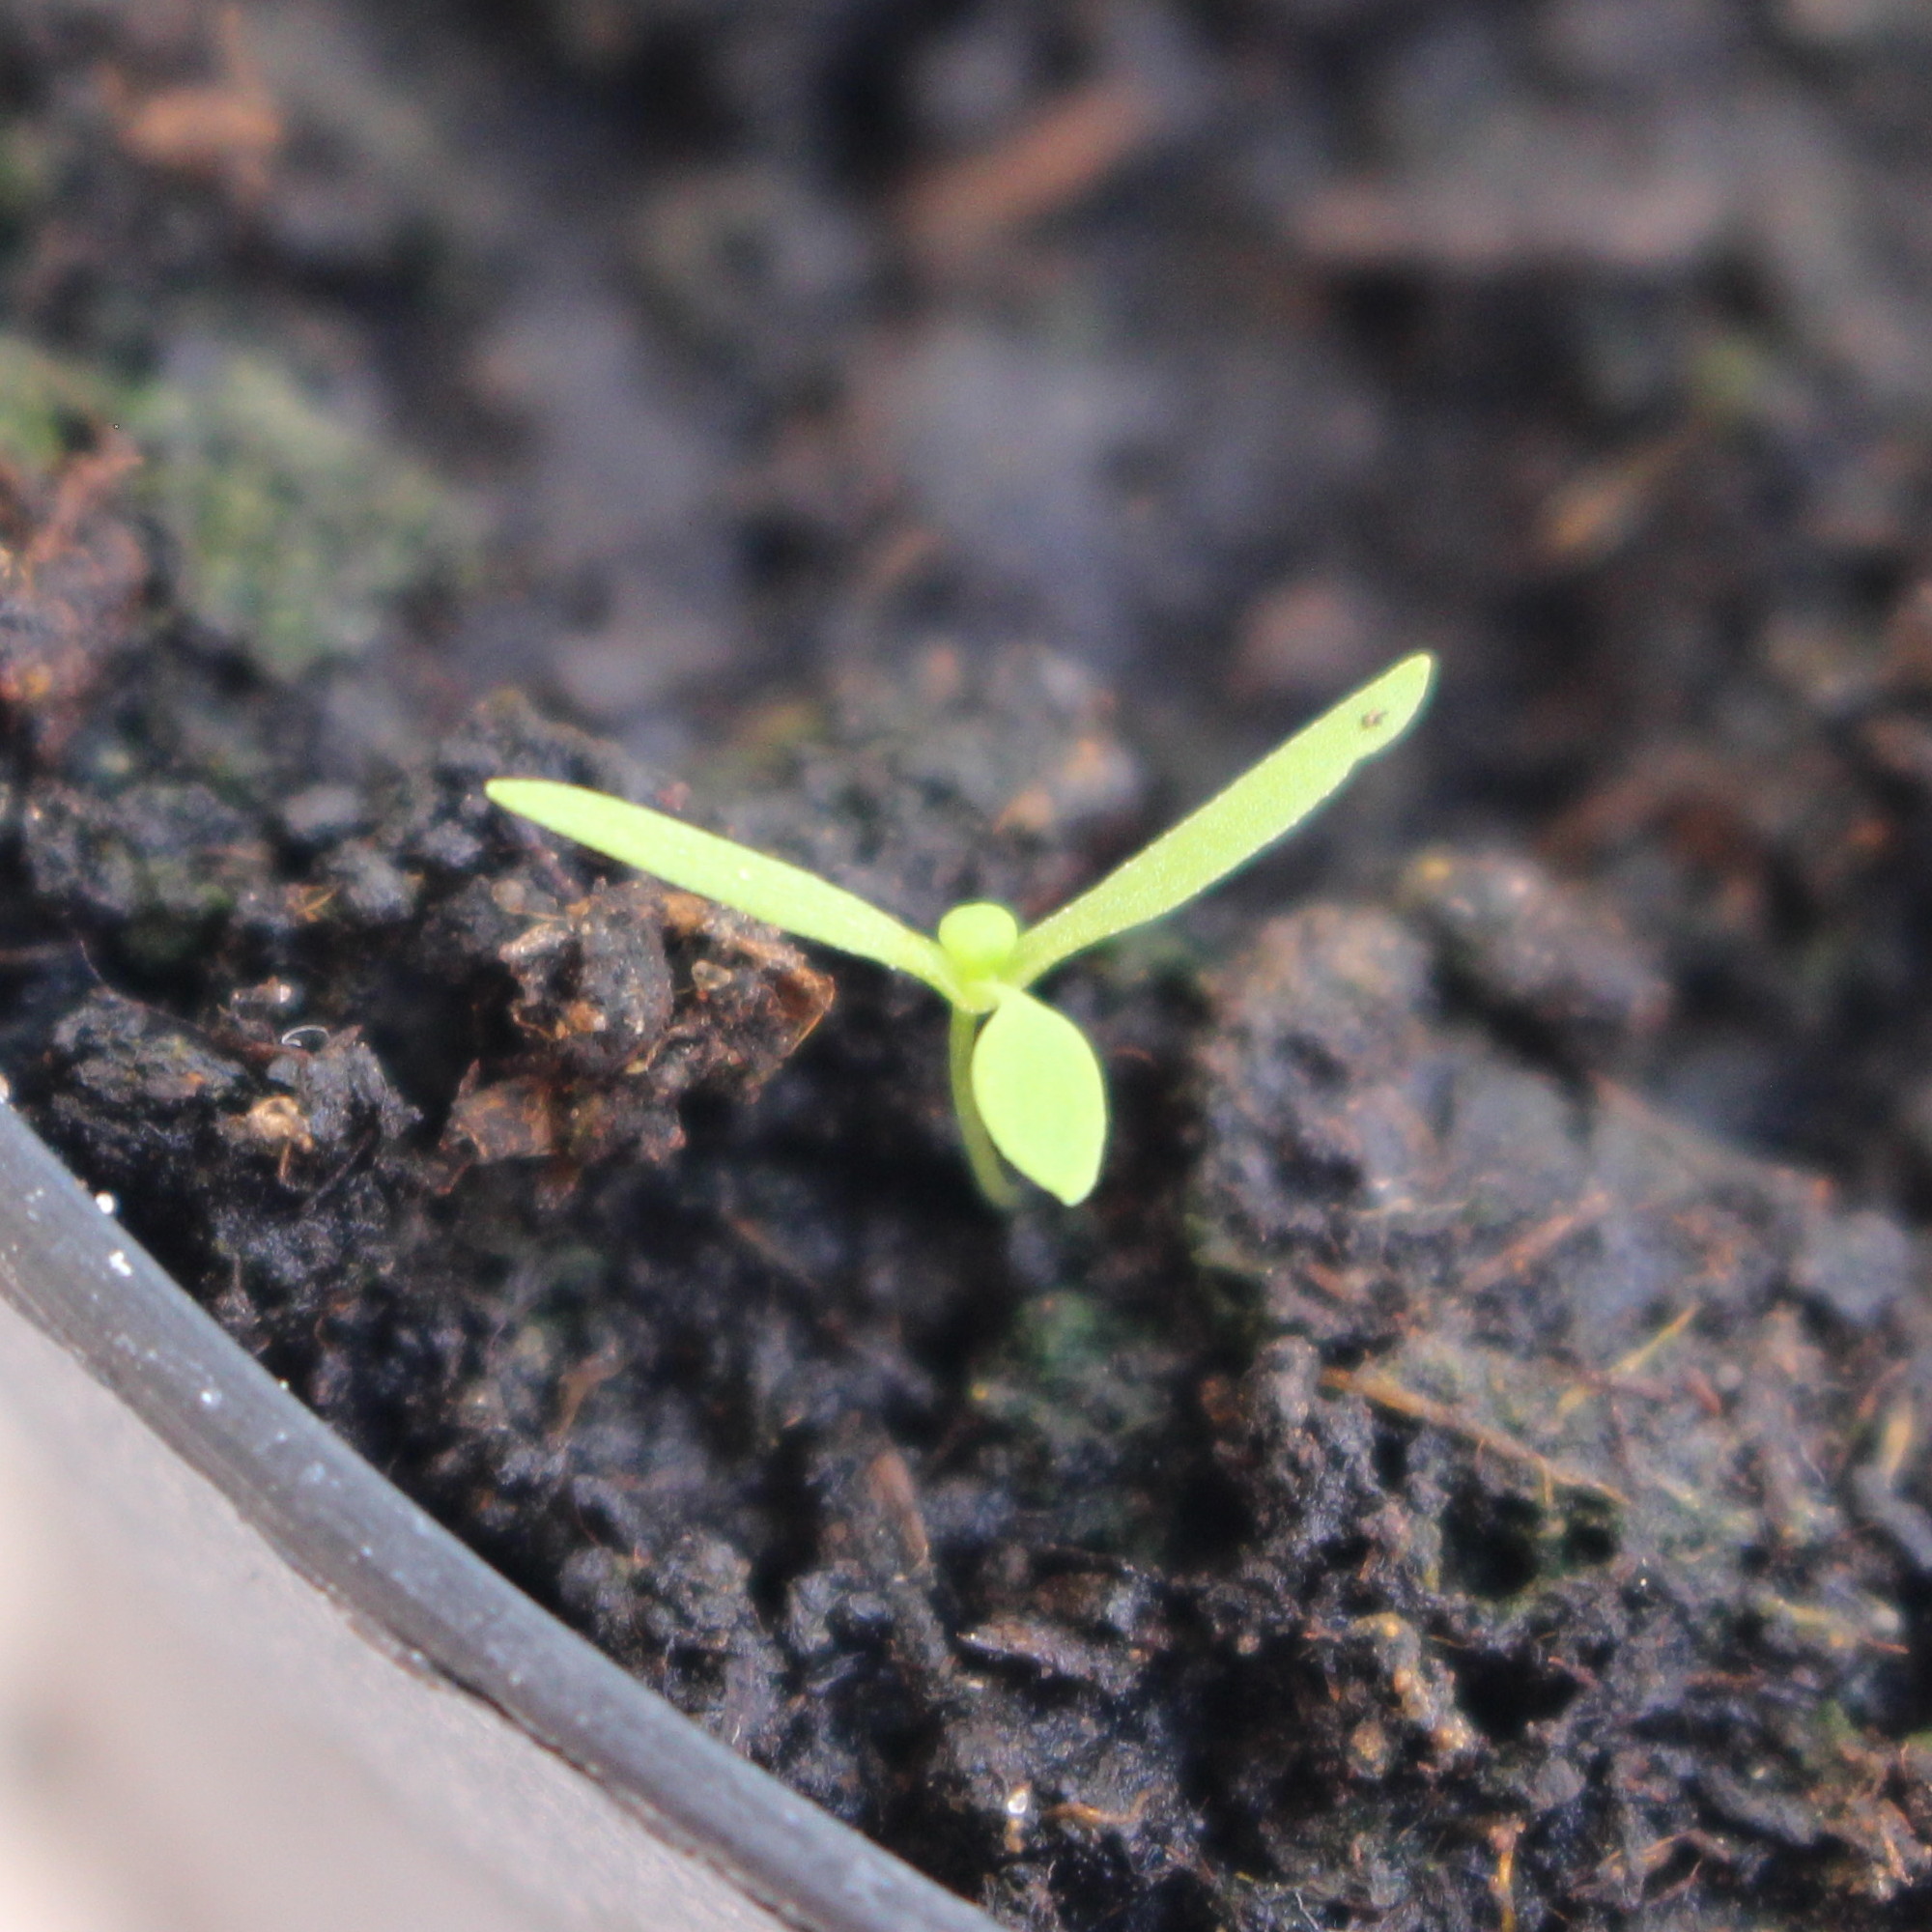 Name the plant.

Papaver rhoeas
